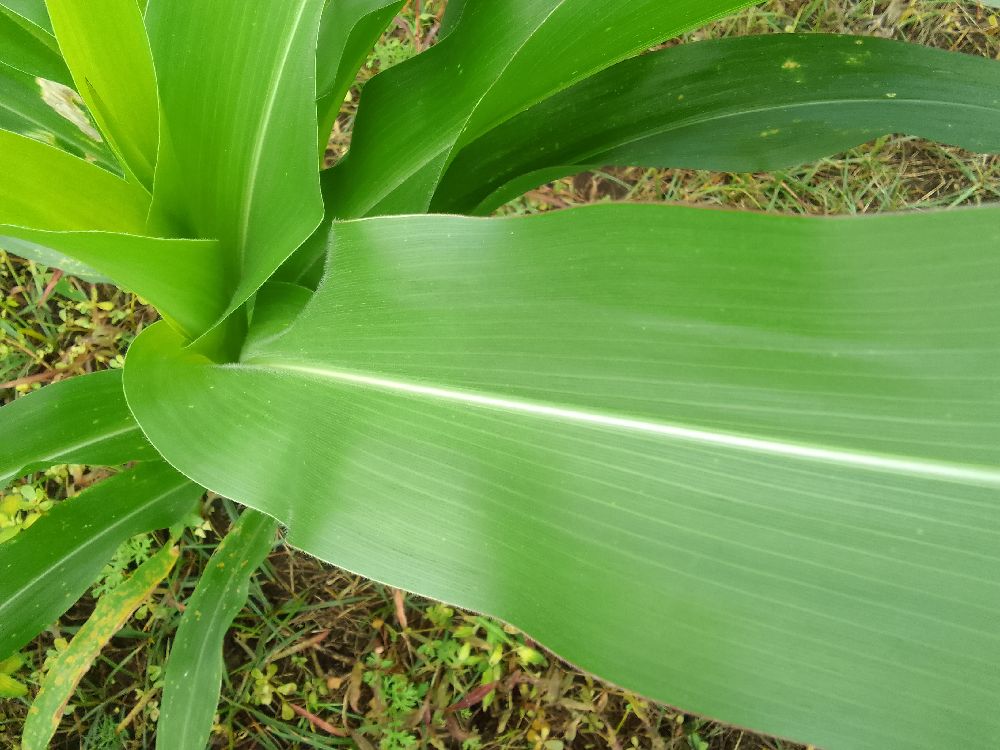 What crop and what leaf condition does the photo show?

maize, healthy
